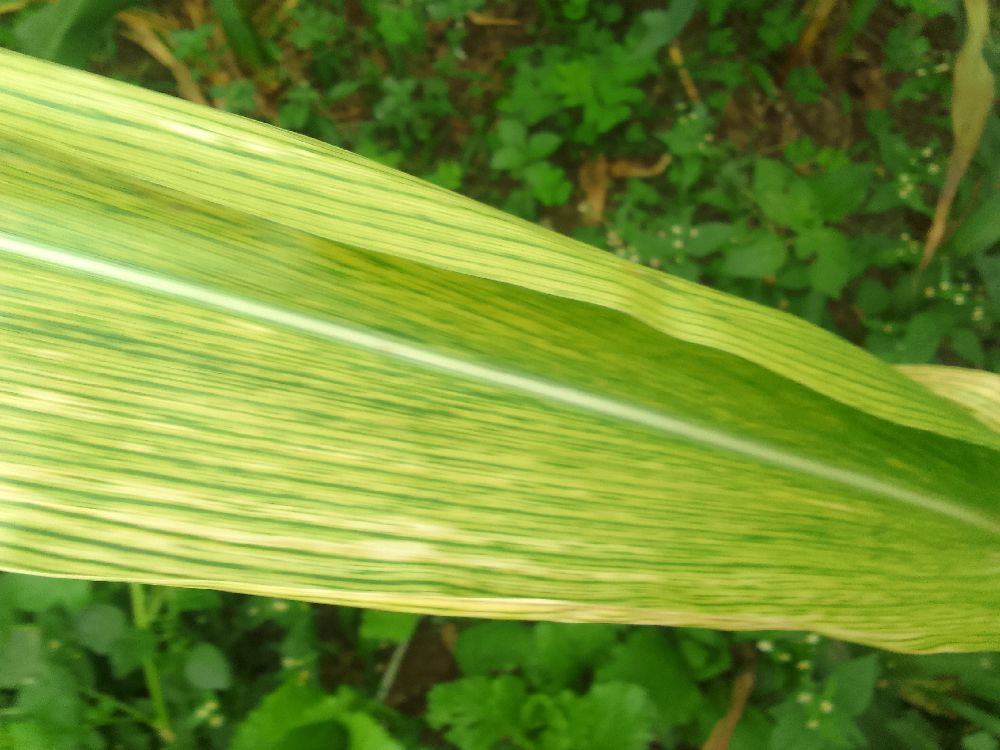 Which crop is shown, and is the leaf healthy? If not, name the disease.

maize, maize lethal necrosis
